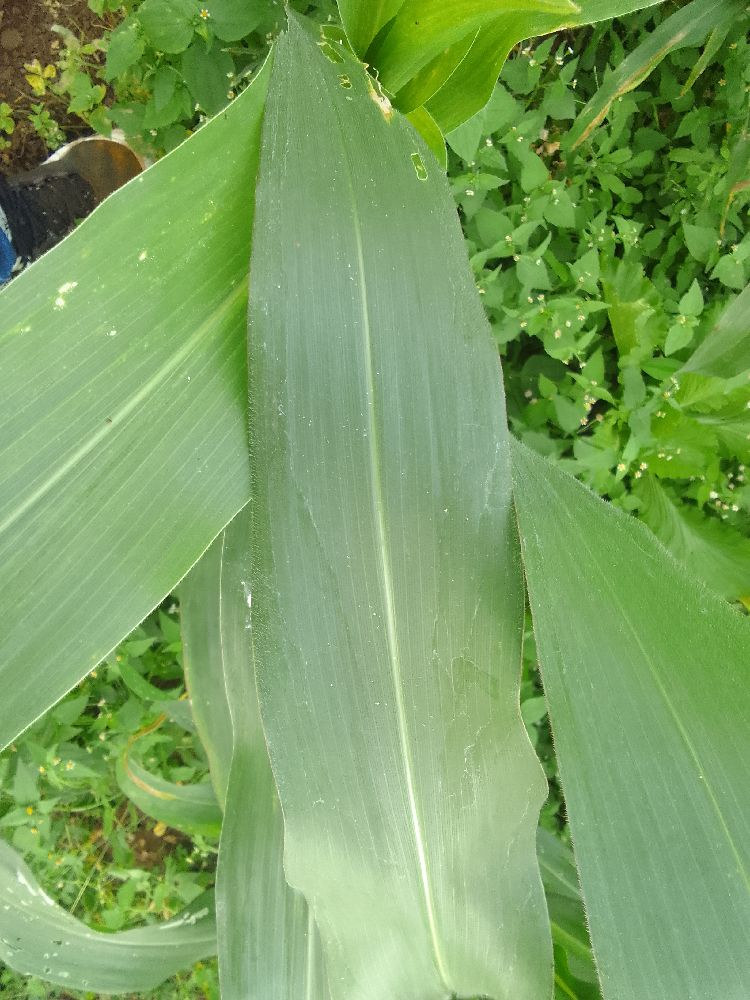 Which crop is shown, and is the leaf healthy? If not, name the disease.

maize, healthy
